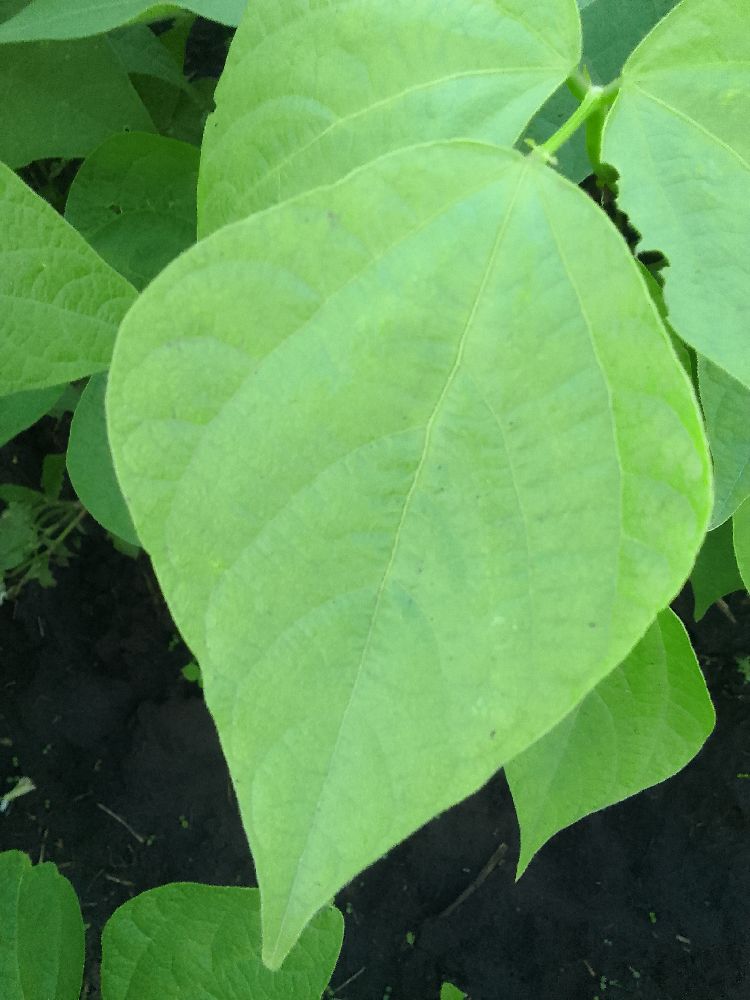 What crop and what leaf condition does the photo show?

common bean, healthy
